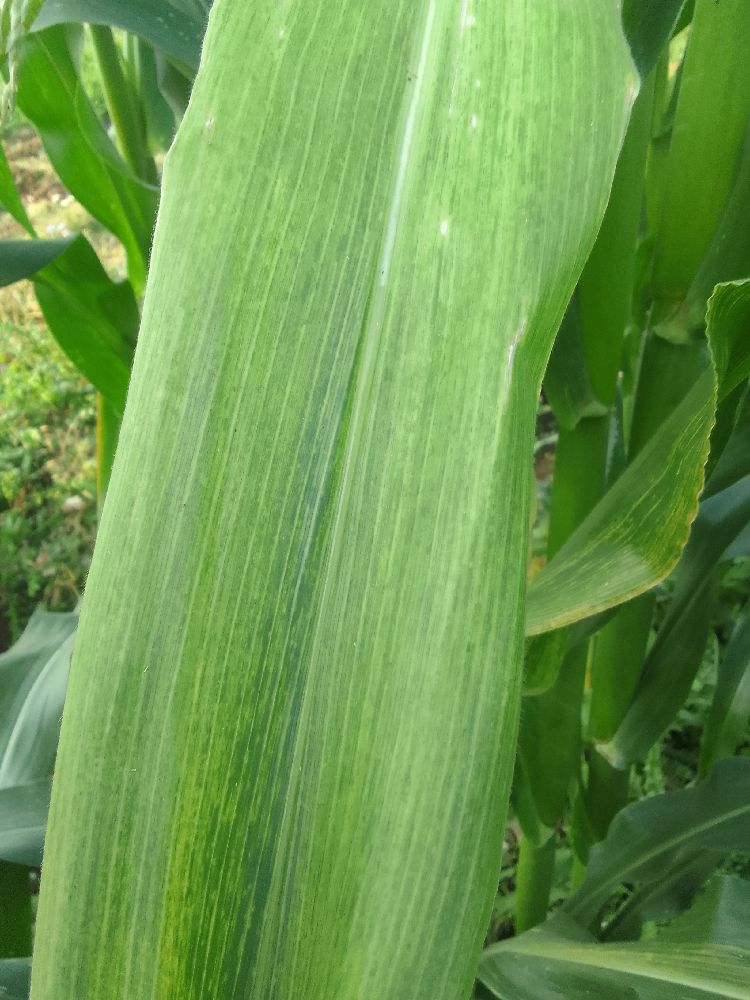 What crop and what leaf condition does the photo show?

maize, maize lethal necrosis
